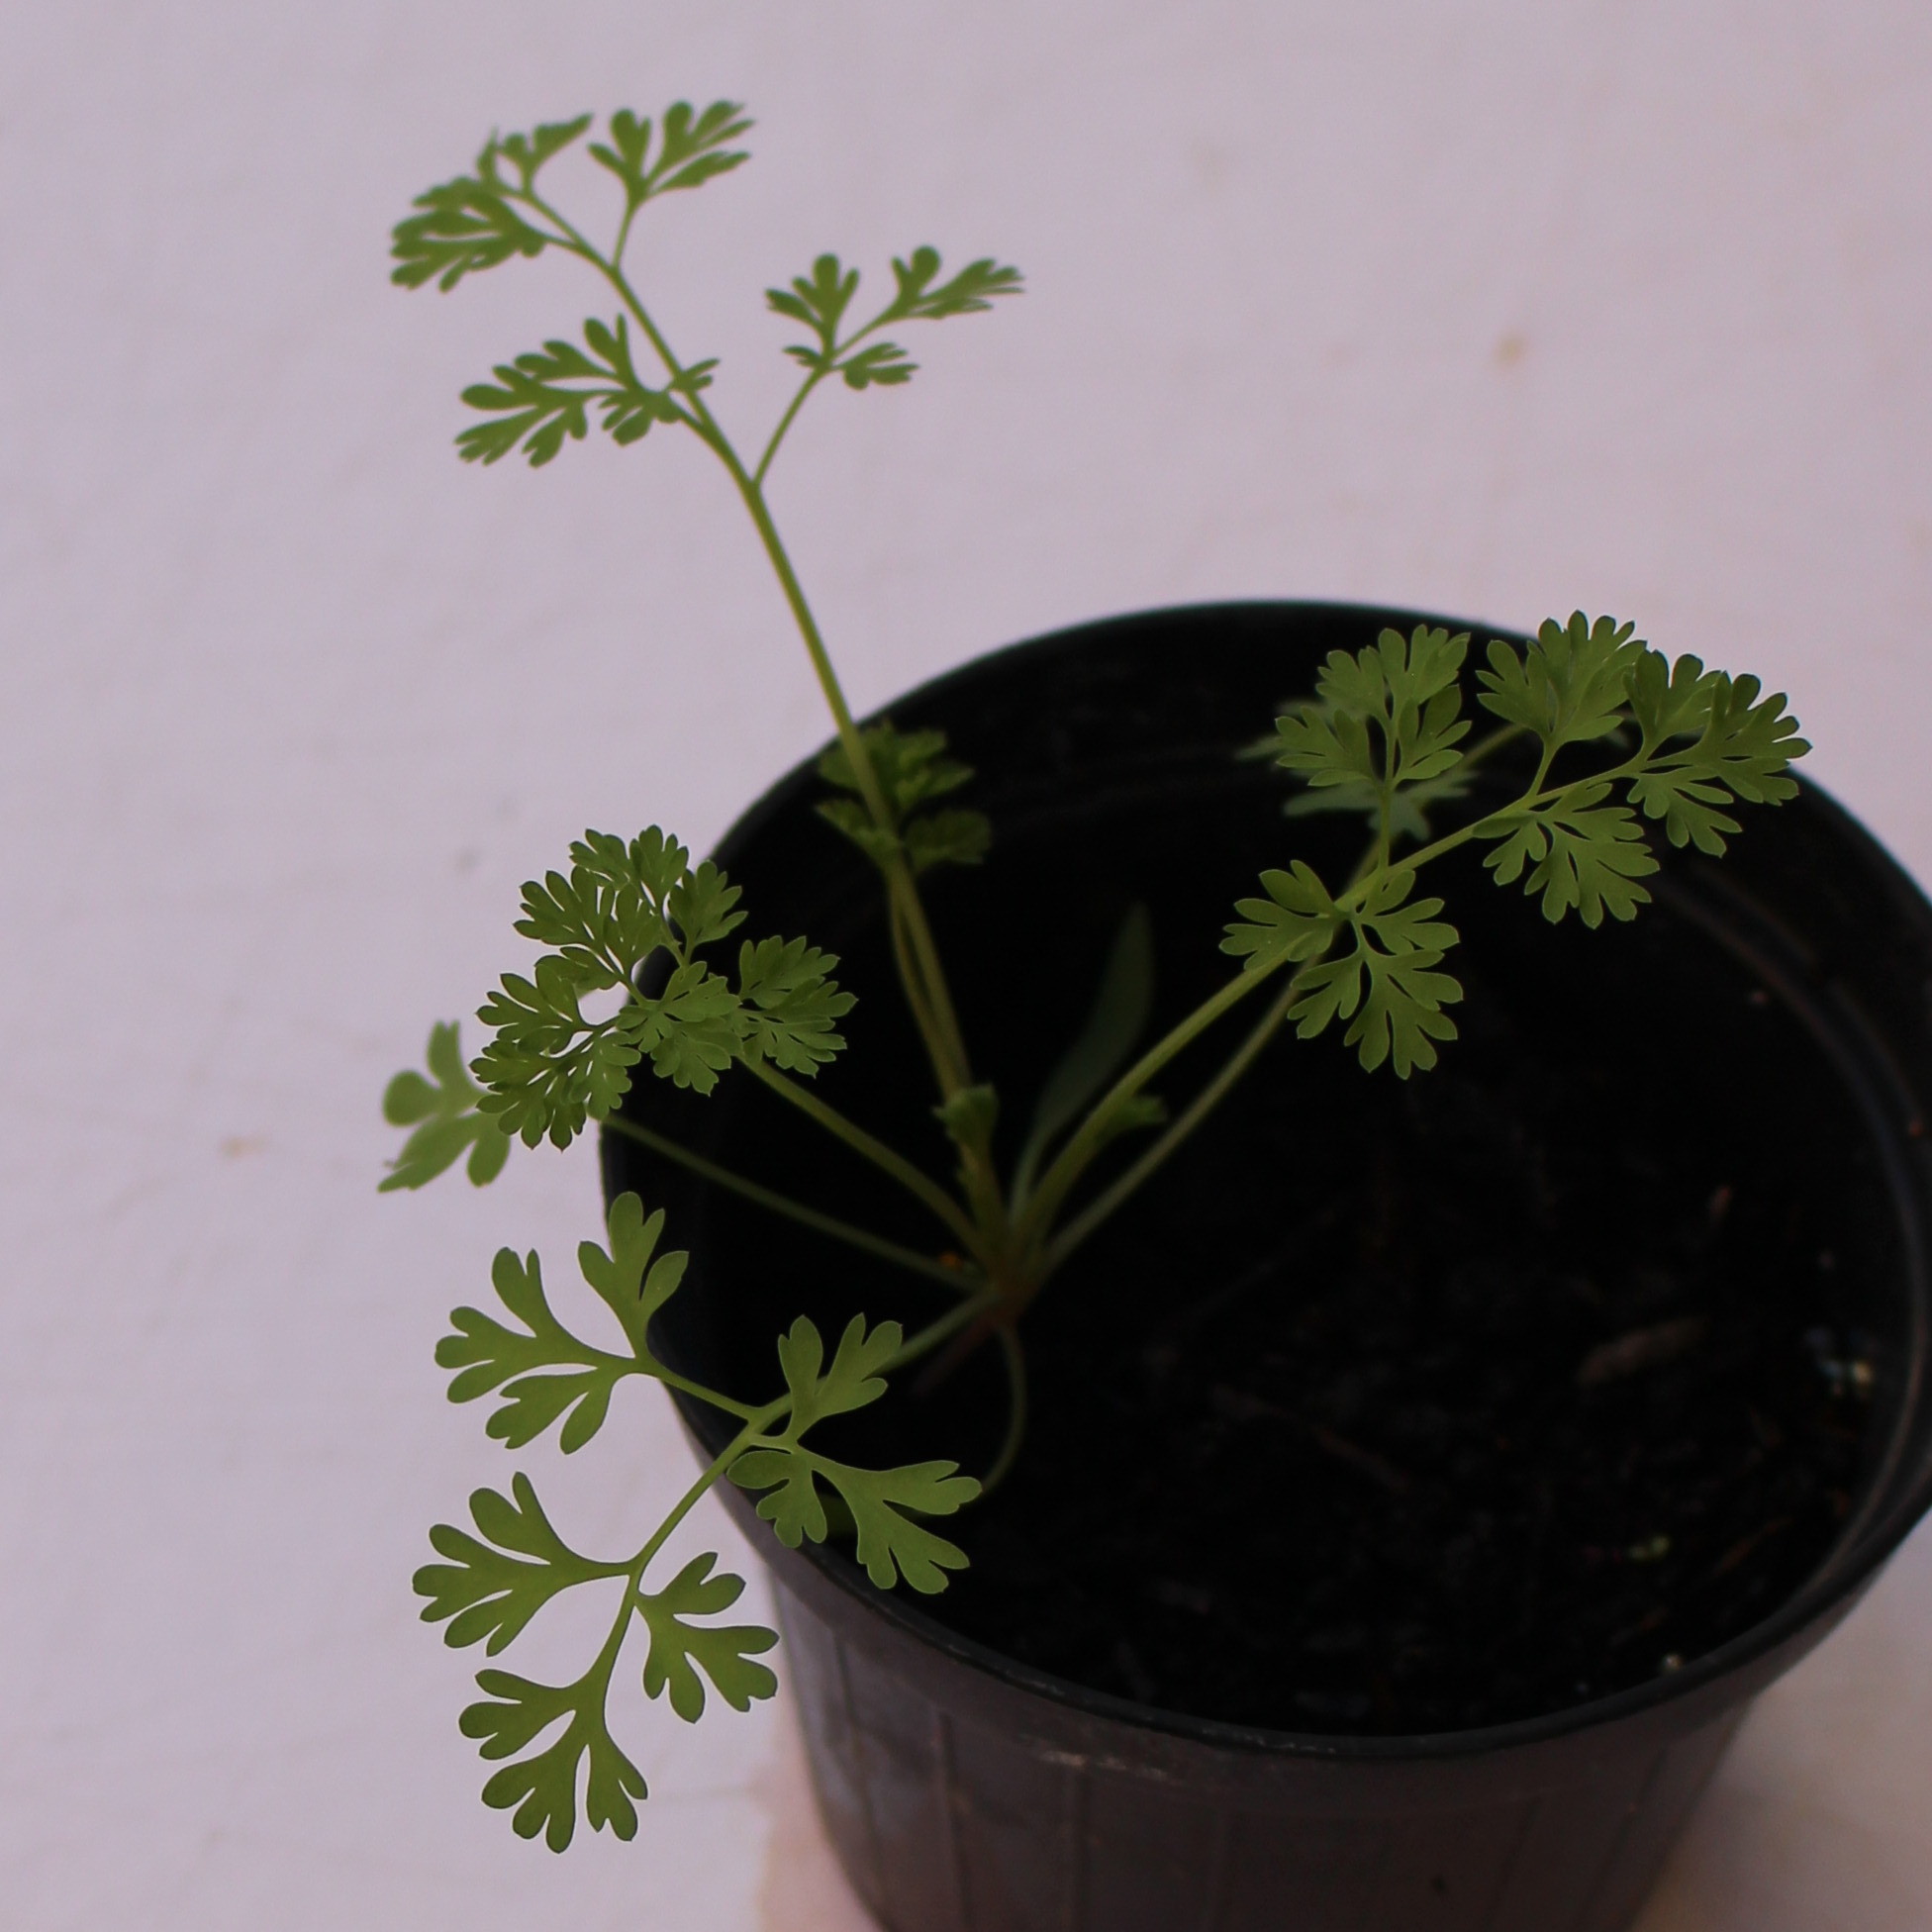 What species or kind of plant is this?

Fumaria officinalis
